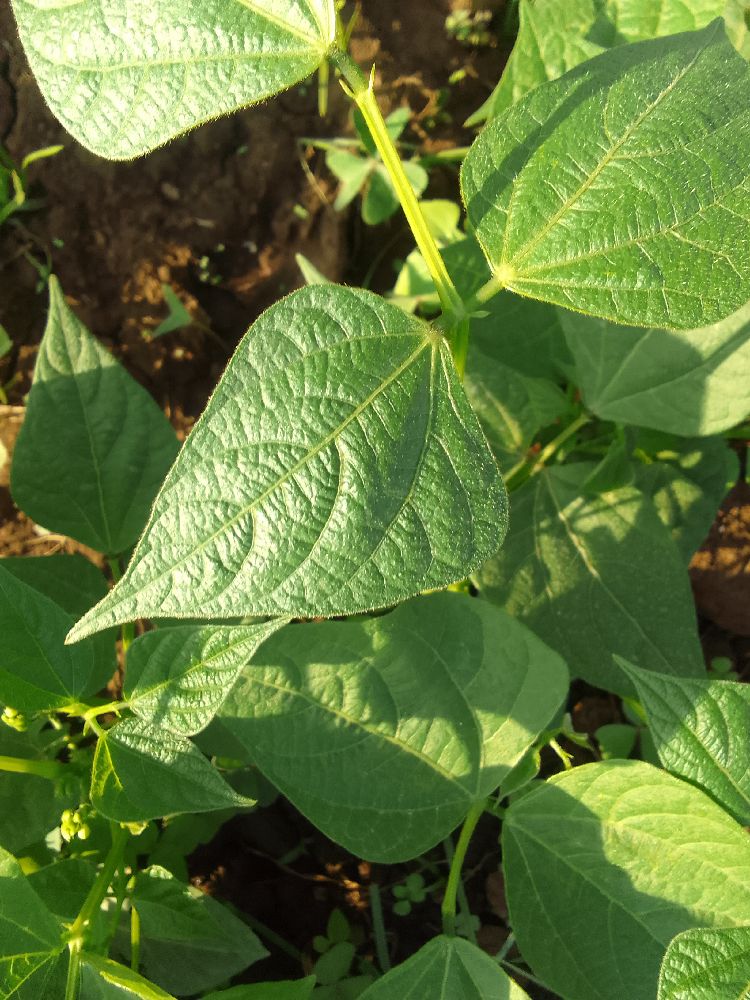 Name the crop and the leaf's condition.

common bean, healthy
